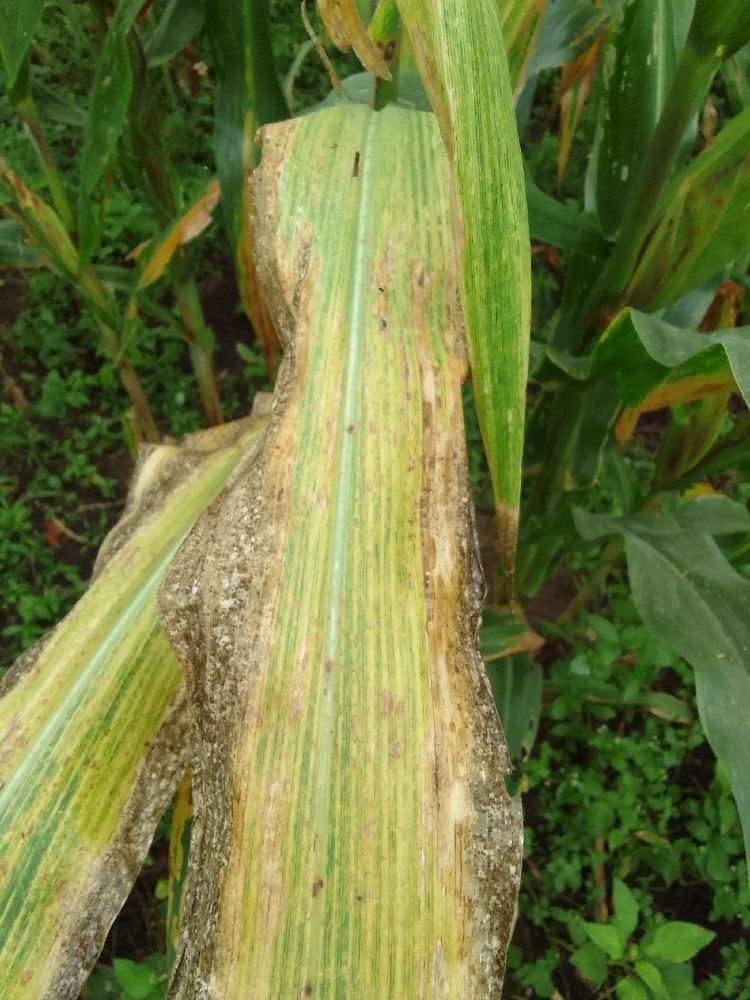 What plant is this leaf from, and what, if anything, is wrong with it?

maize, maize lethal necrosis
